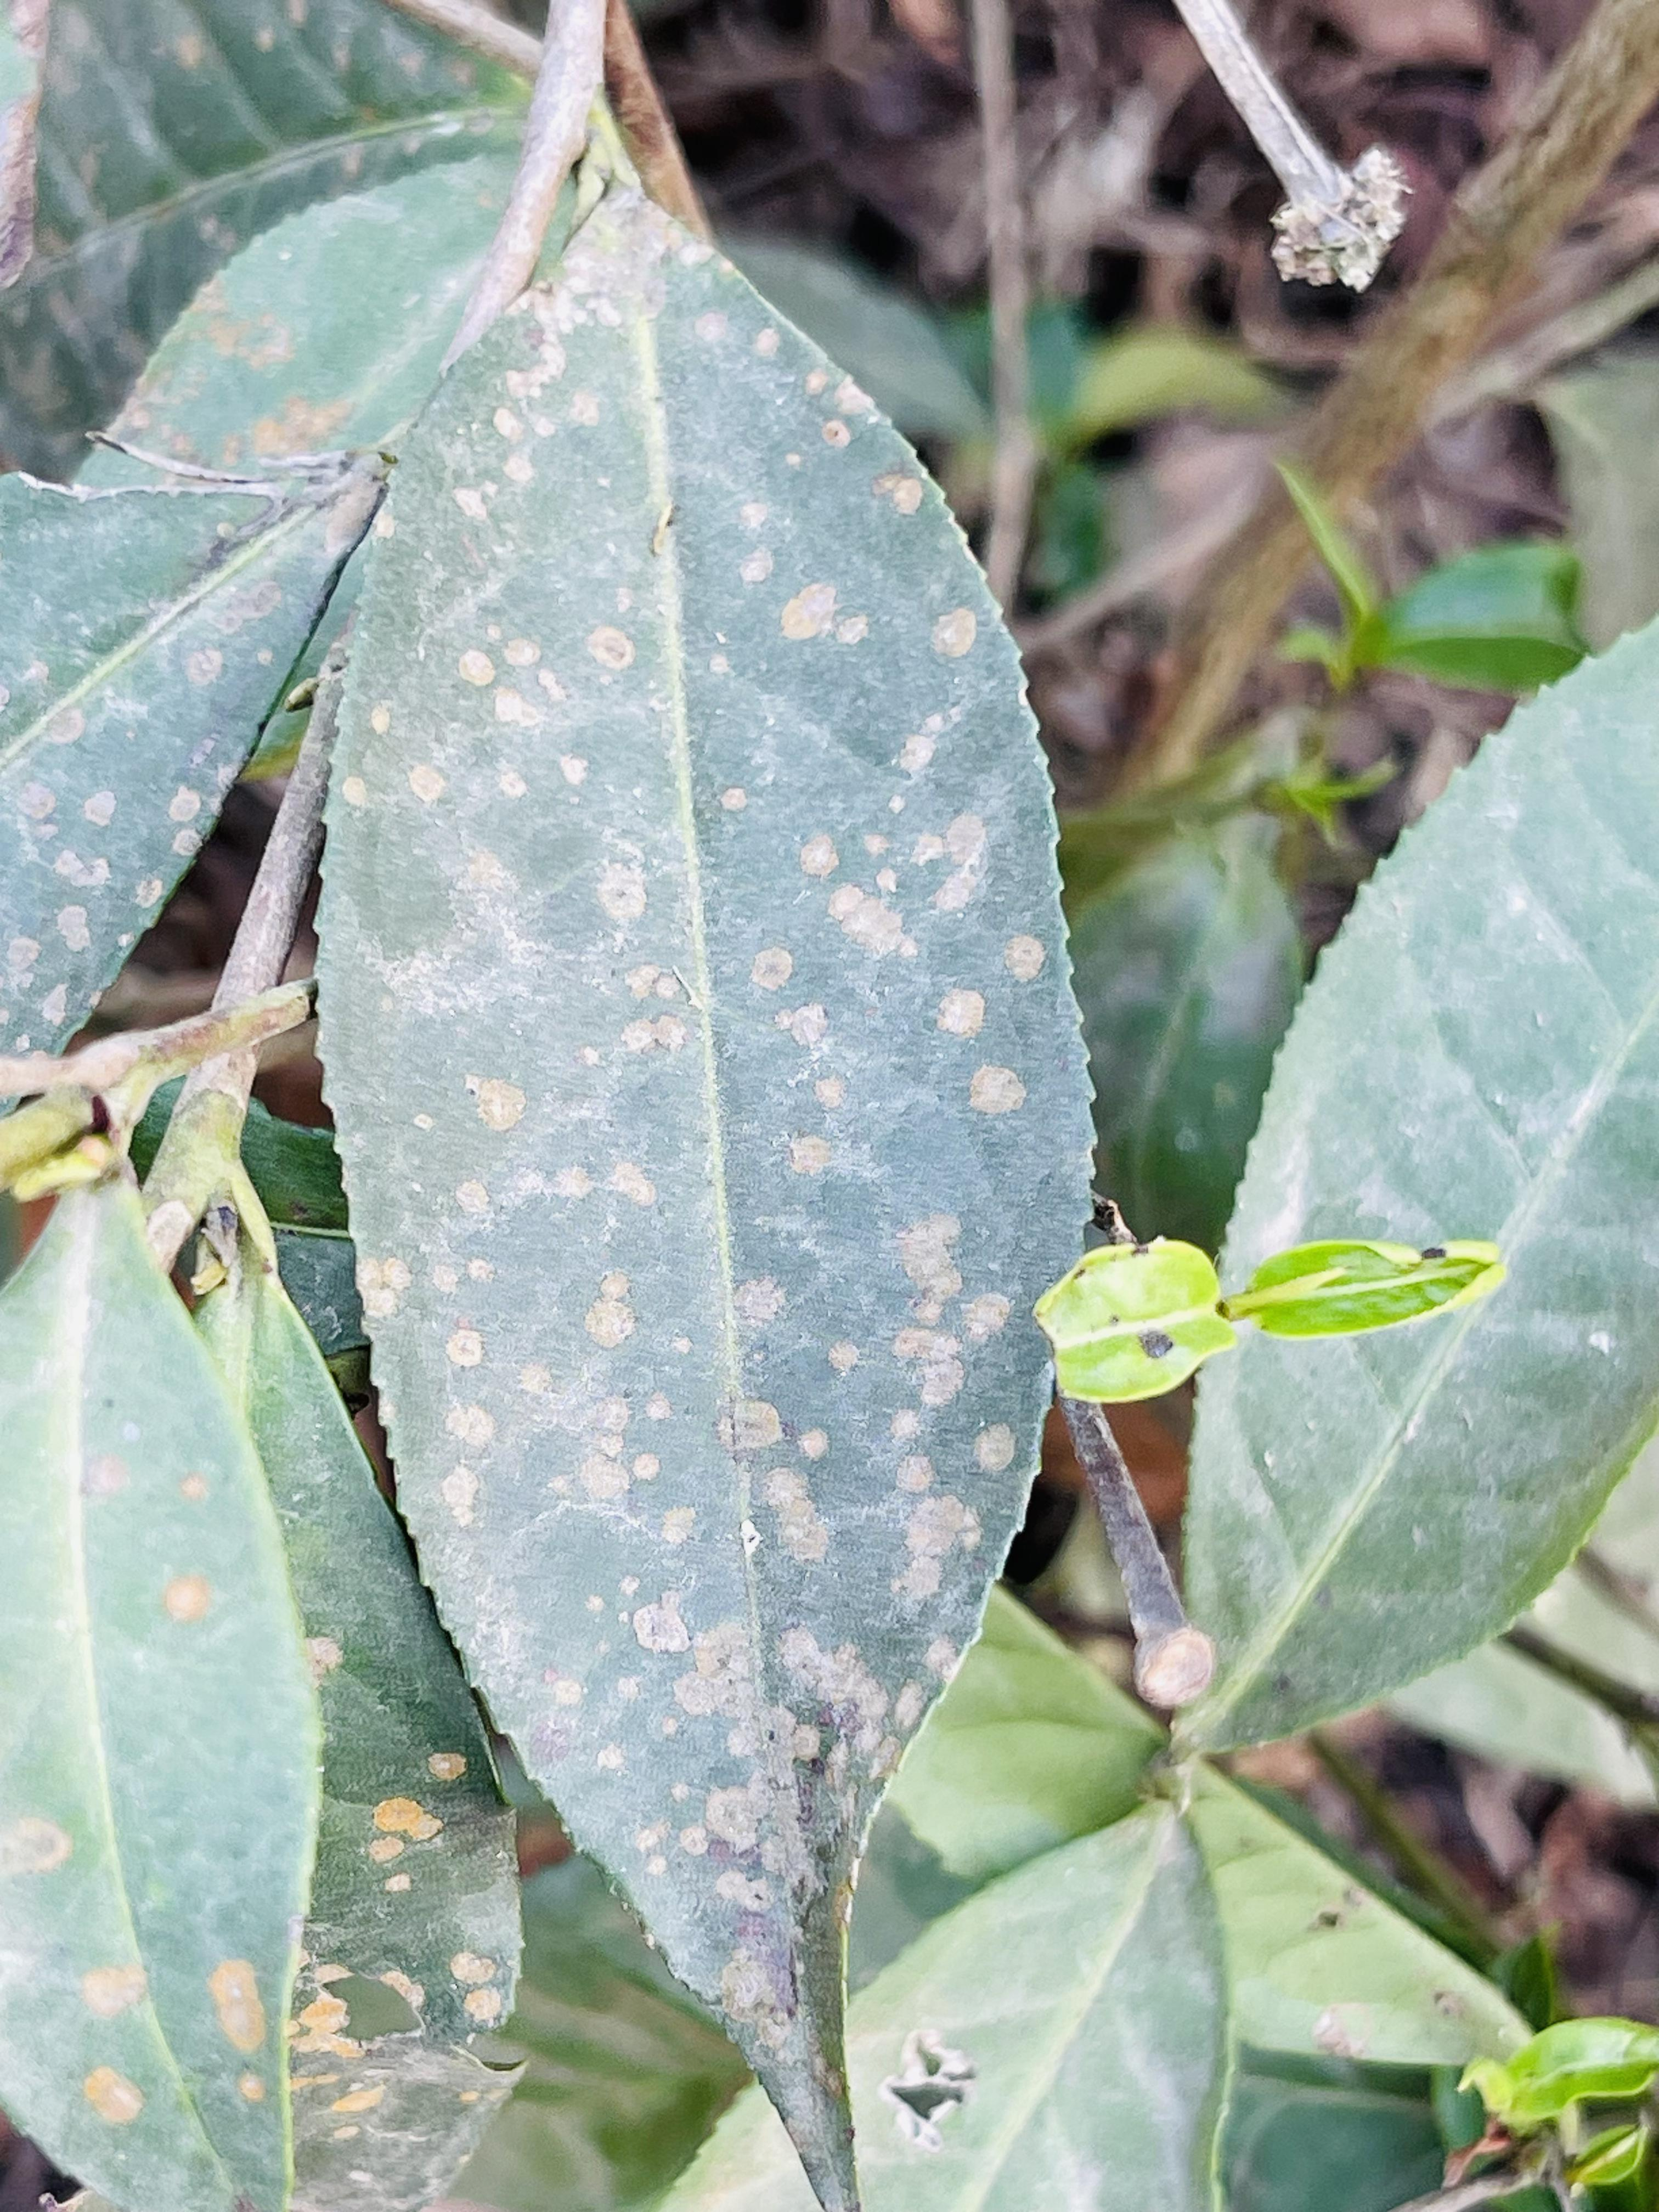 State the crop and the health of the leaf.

tea, red rust
